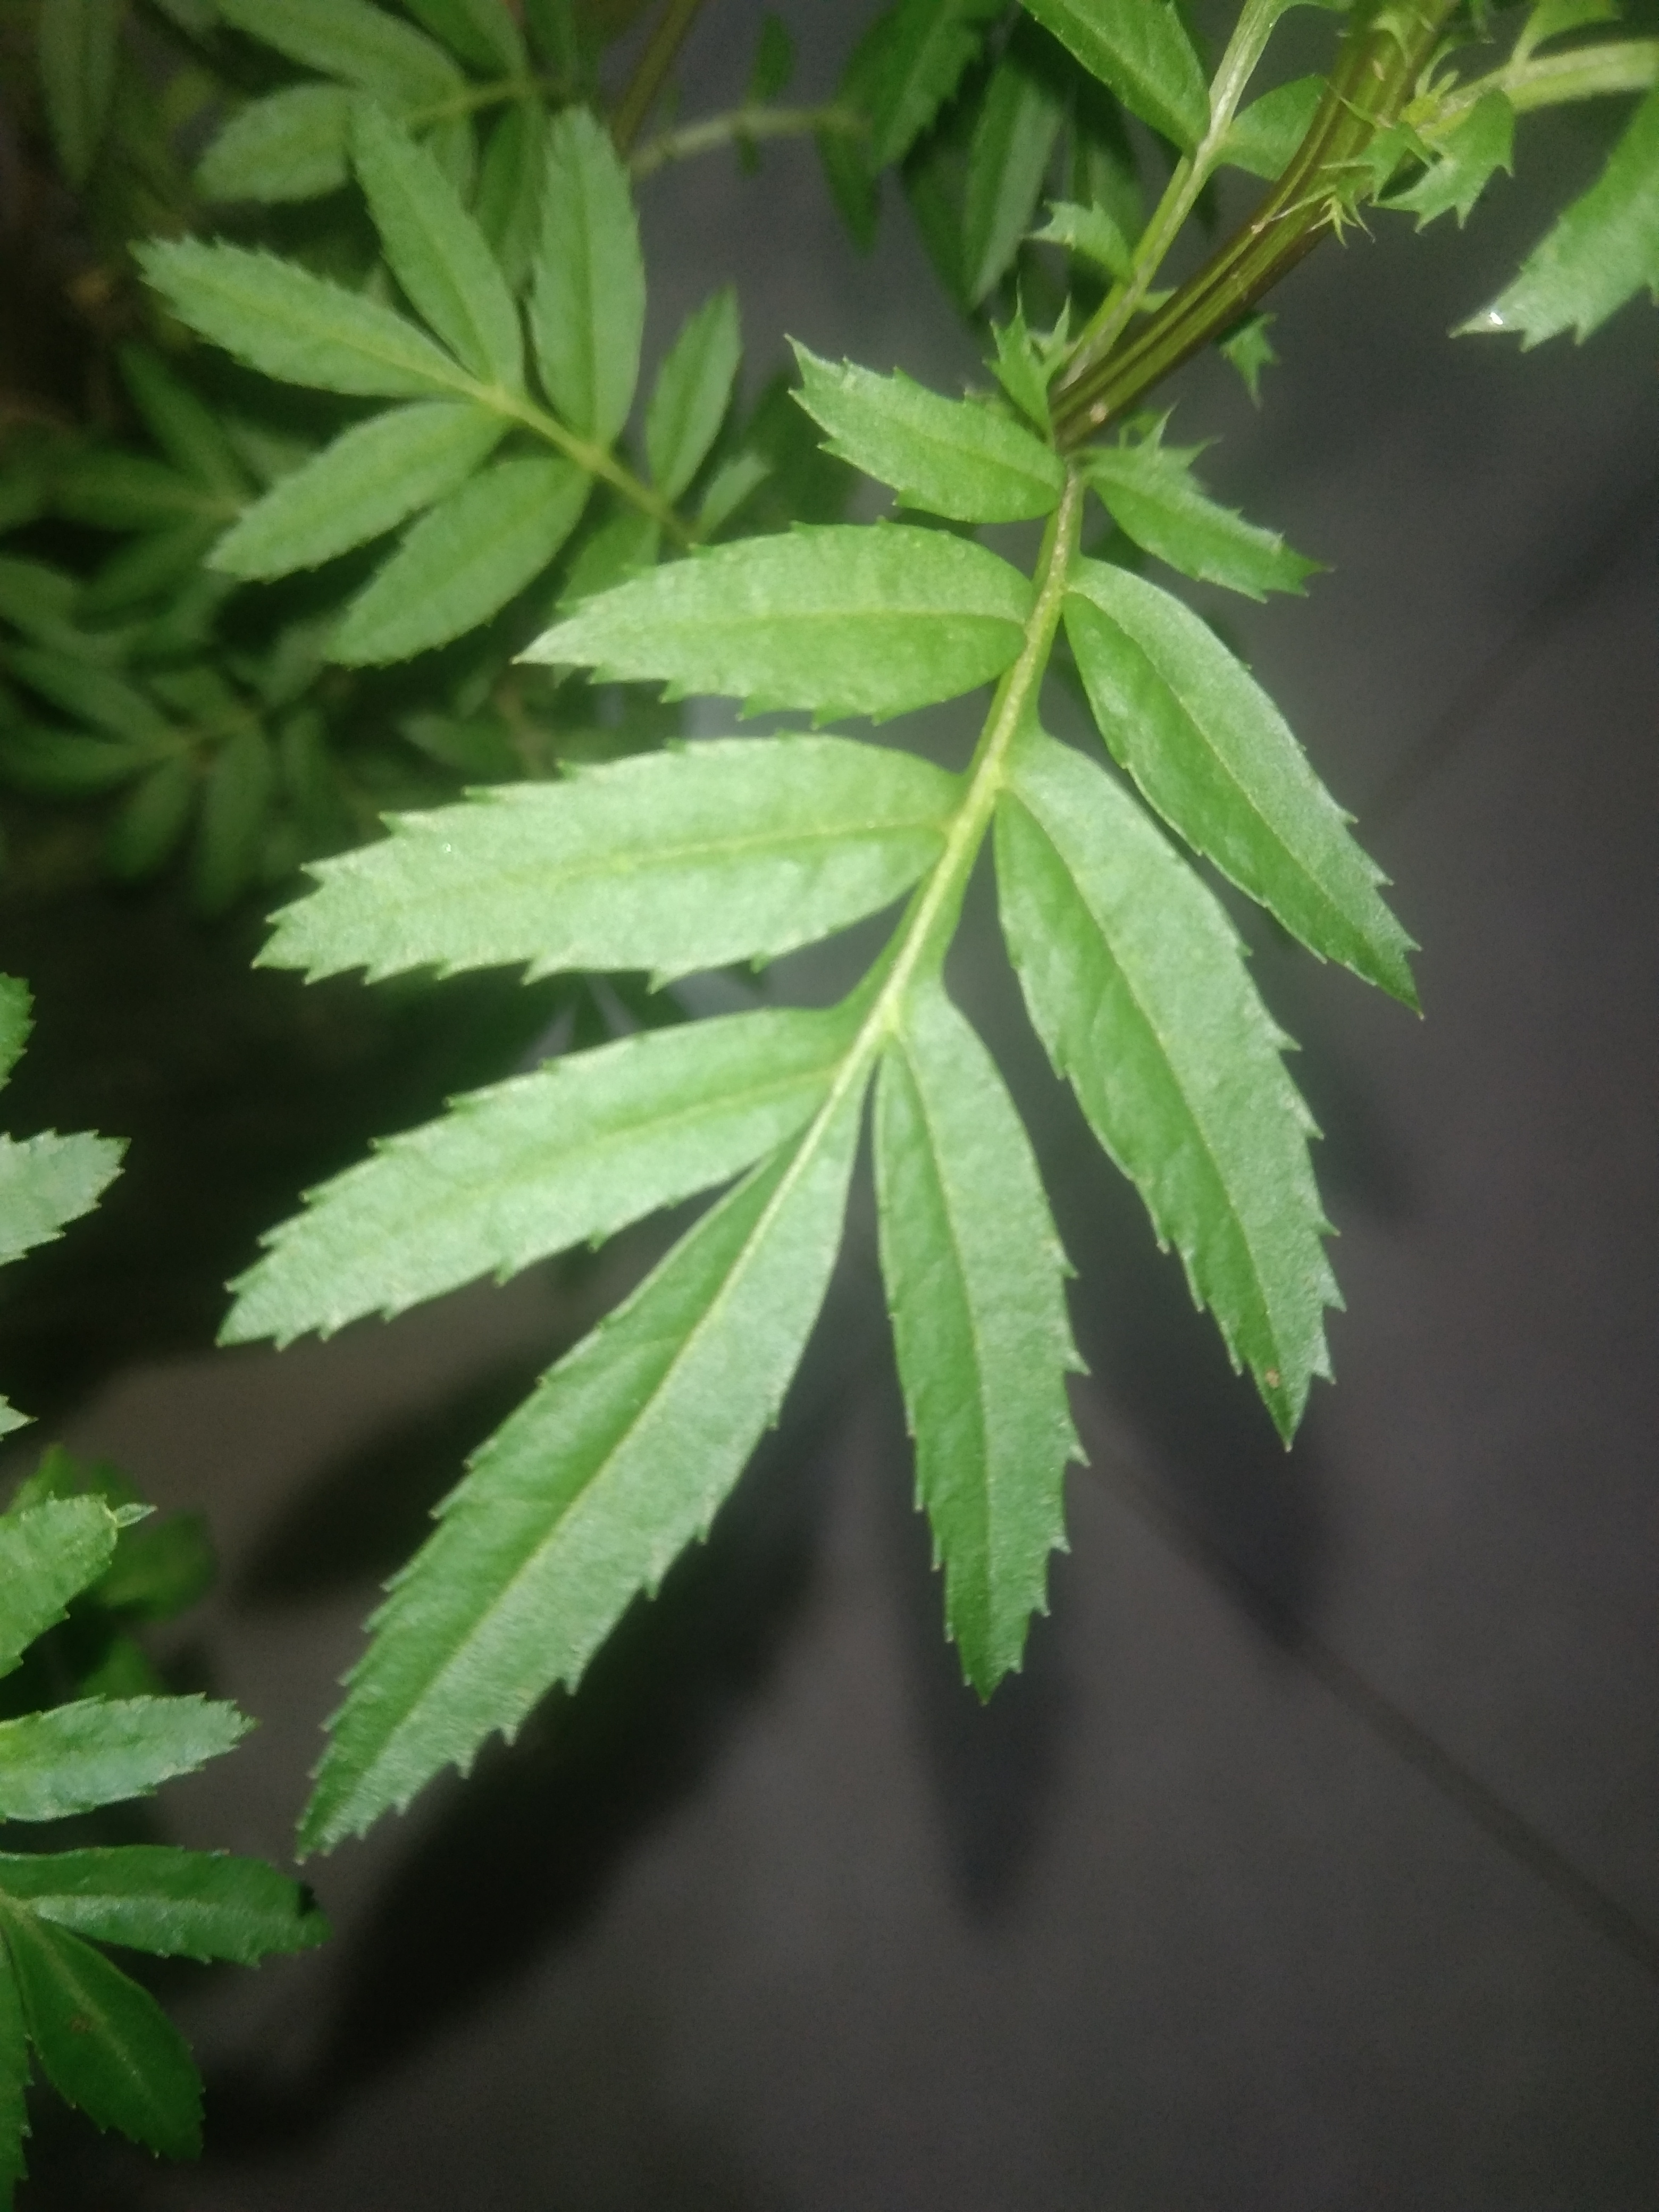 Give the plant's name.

marigold
